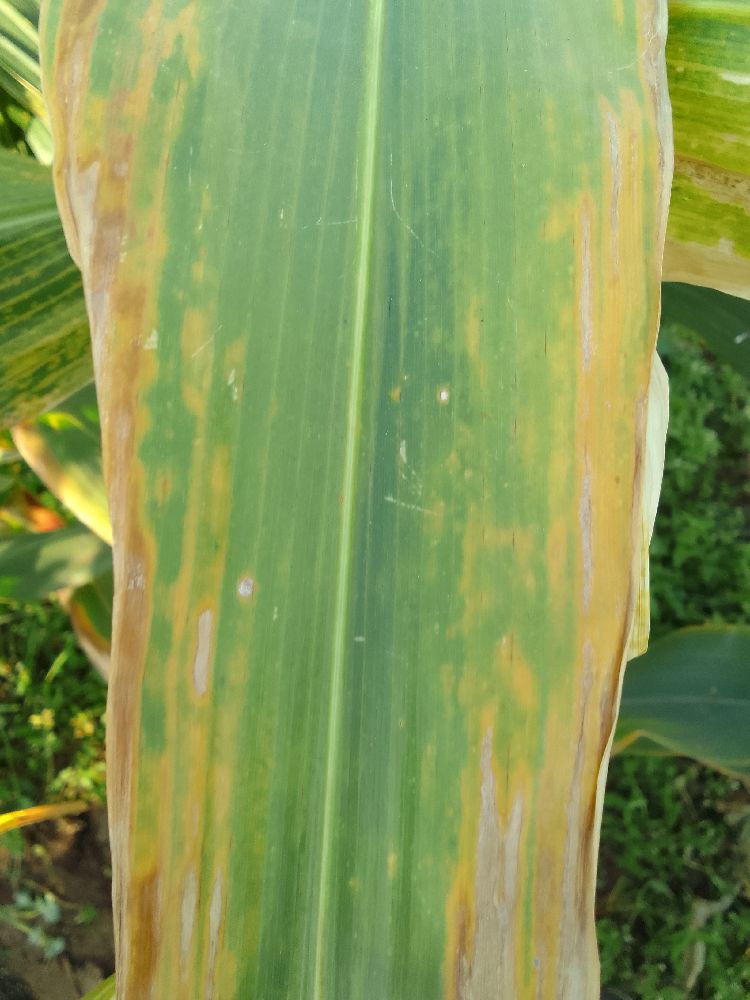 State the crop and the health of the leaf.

maize, maize lethal necrosis
